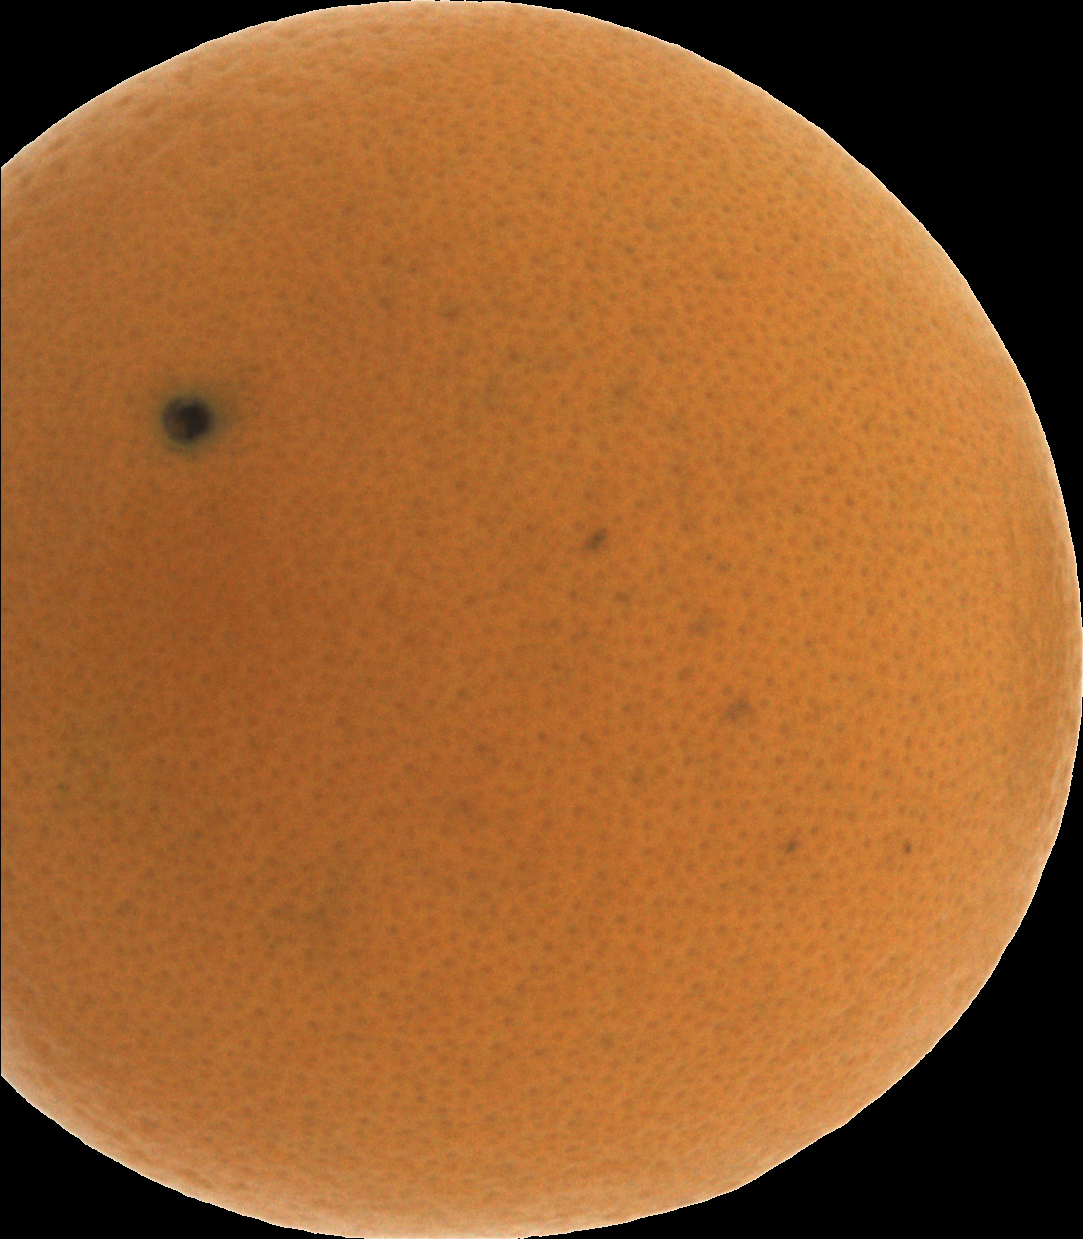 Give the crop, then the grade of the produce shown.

orange, good
